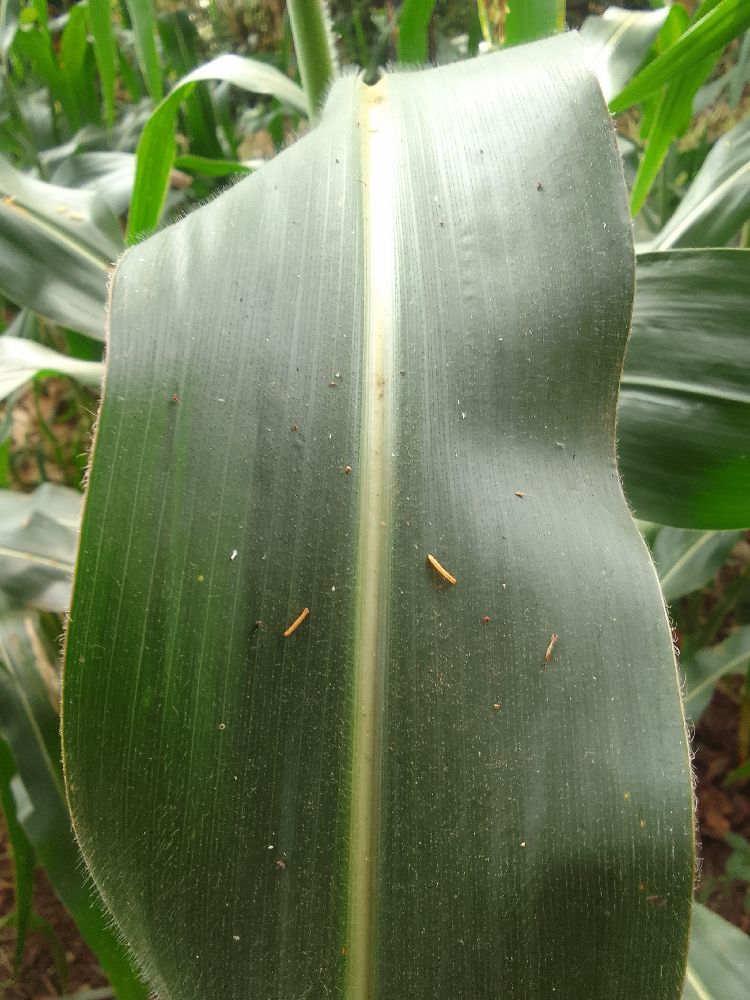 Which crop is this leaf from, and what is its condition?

maize, healthy
